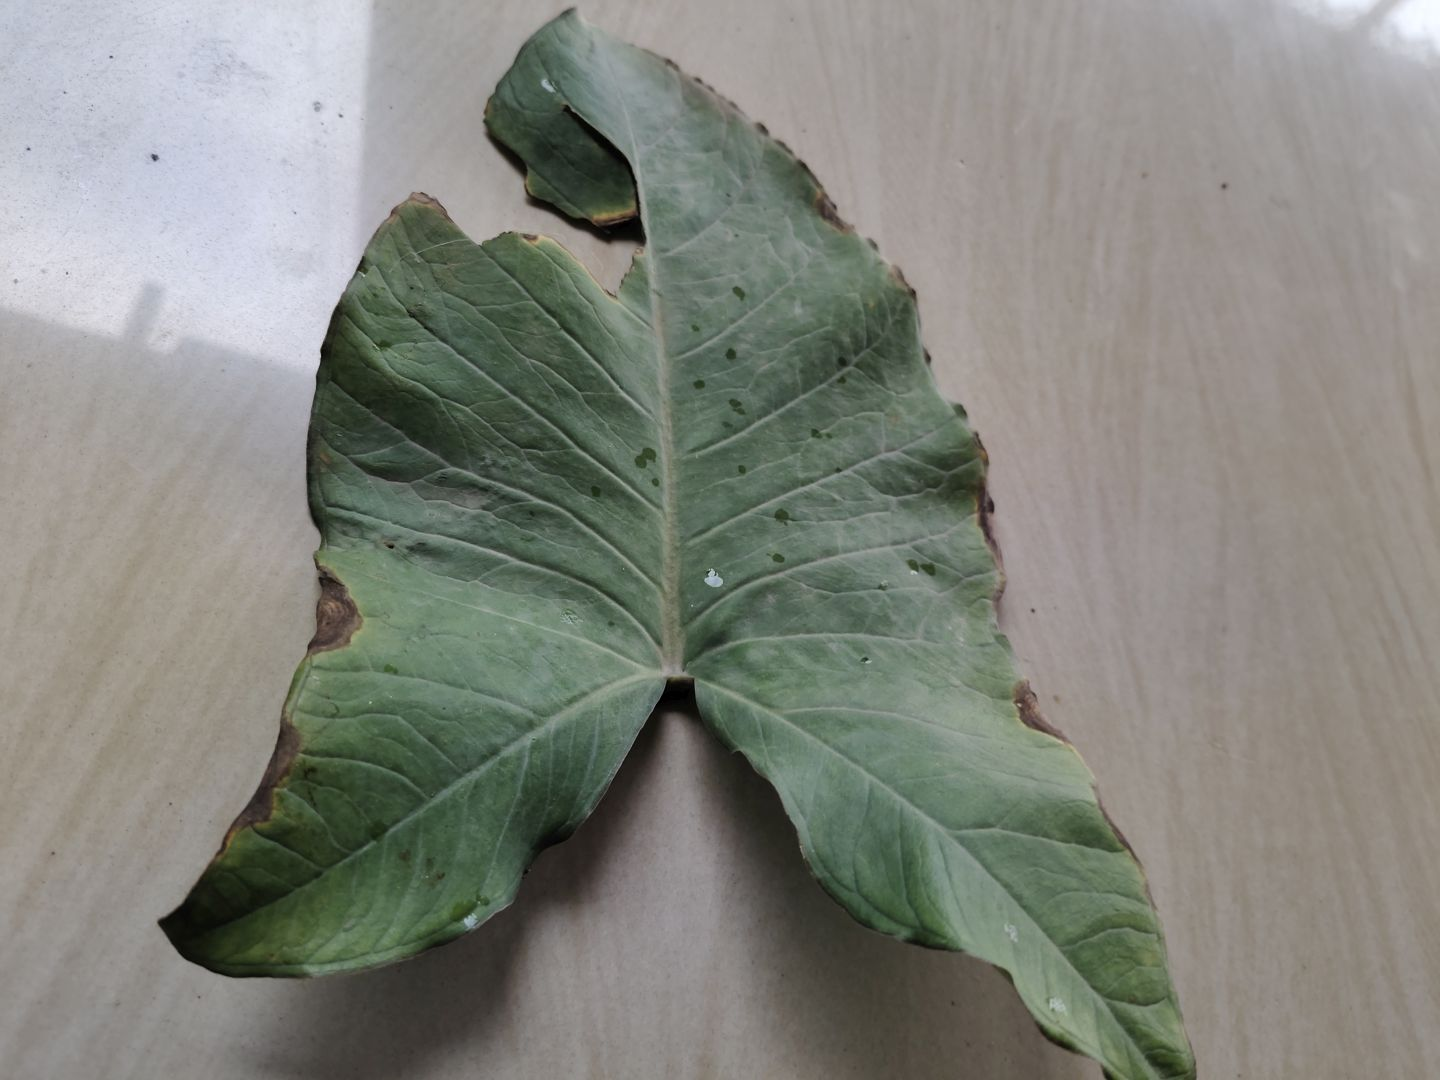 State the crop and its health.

taro, leaf blight
